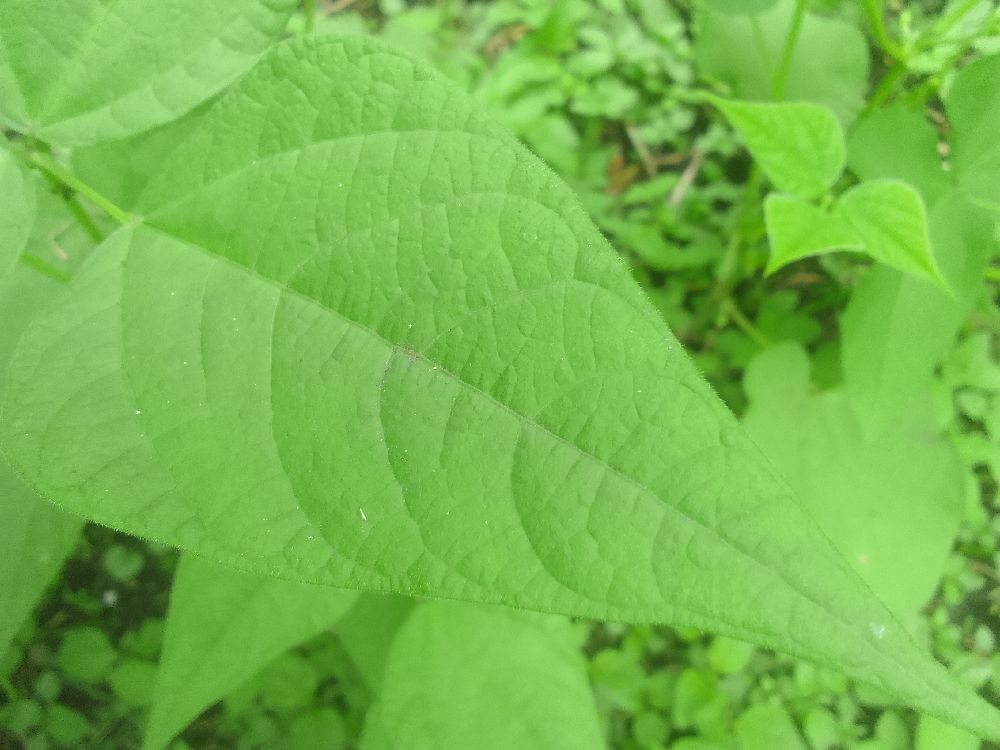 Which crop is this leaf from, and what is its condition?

common bean, healthy
